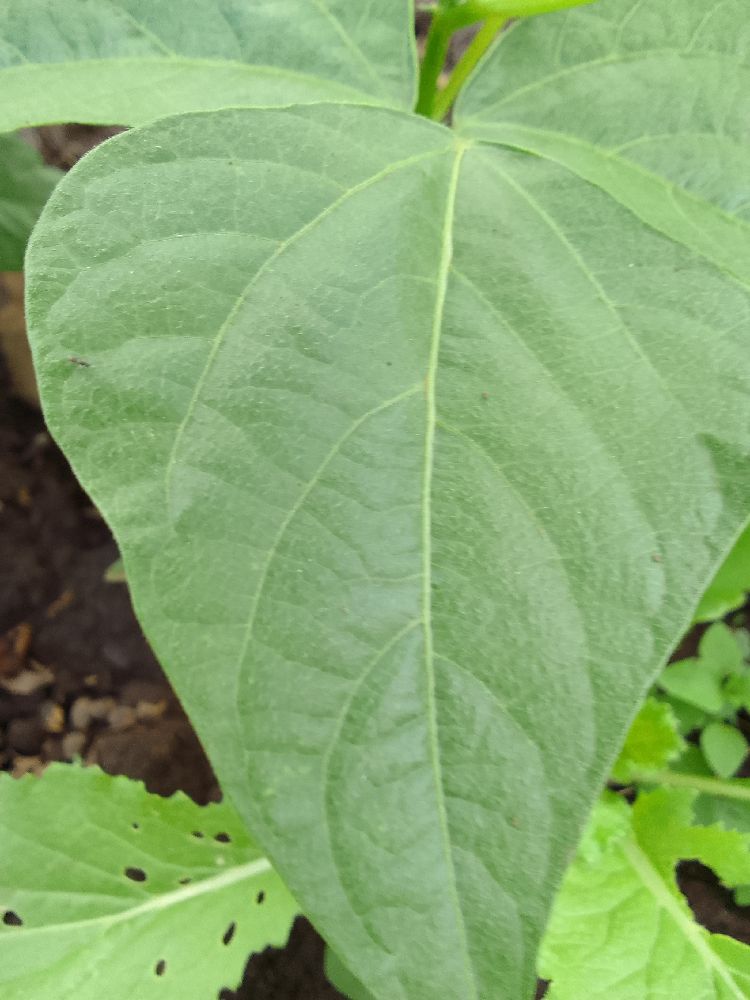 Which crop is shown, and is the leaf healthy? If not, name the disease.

common bean, healthy
